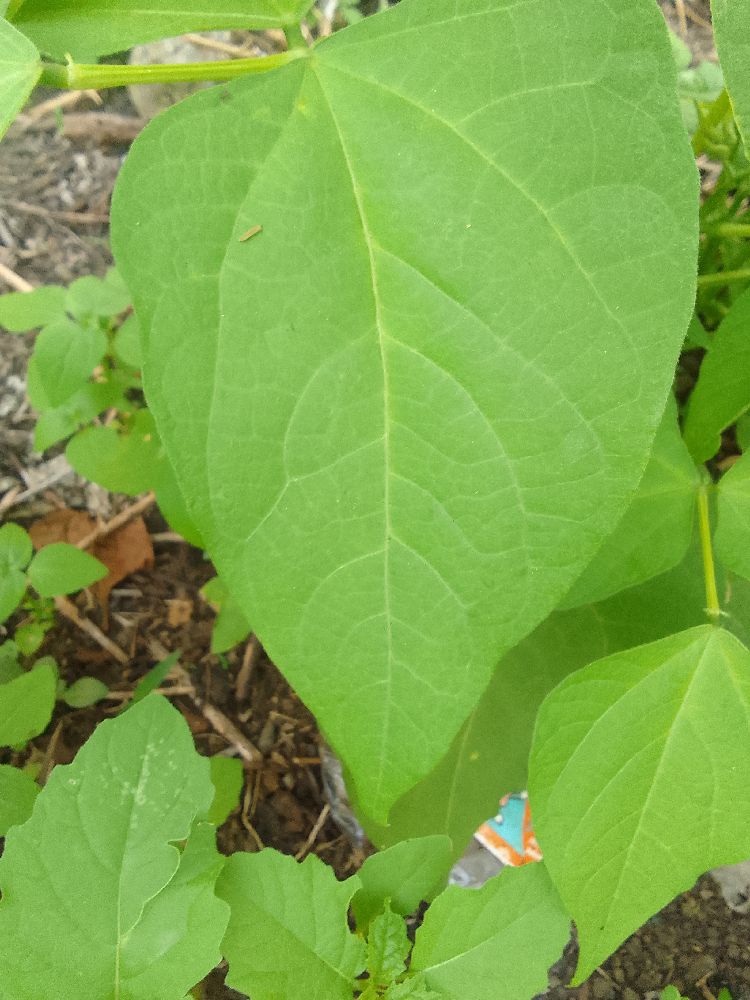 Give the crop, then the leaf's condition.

common bean, healthy
